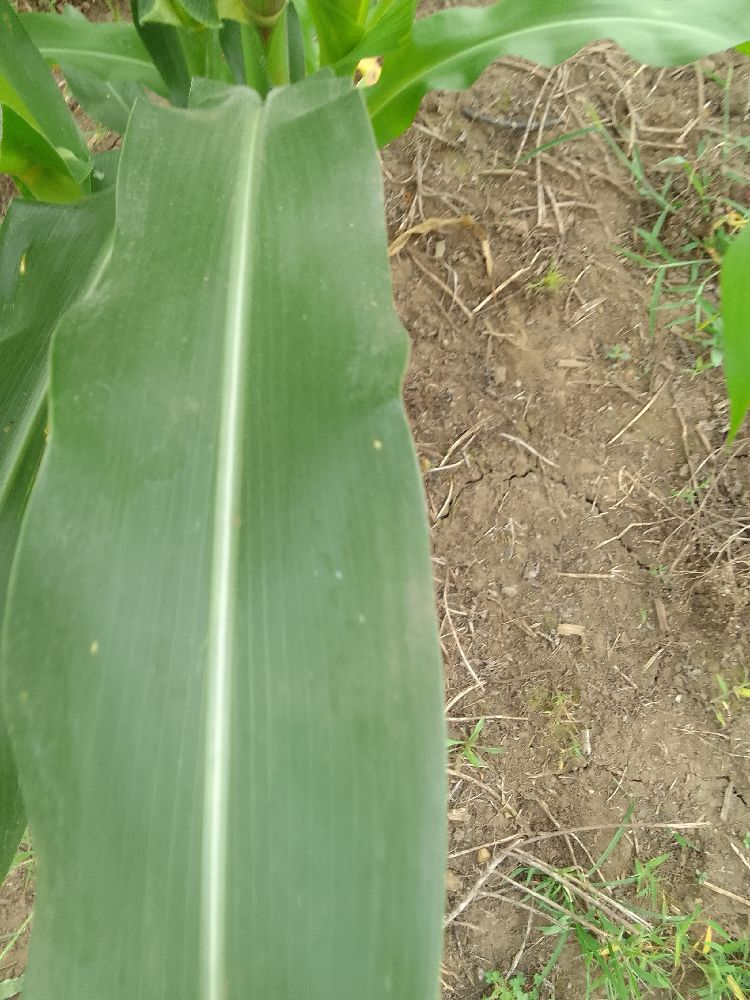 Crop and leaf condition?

maize, healthy
